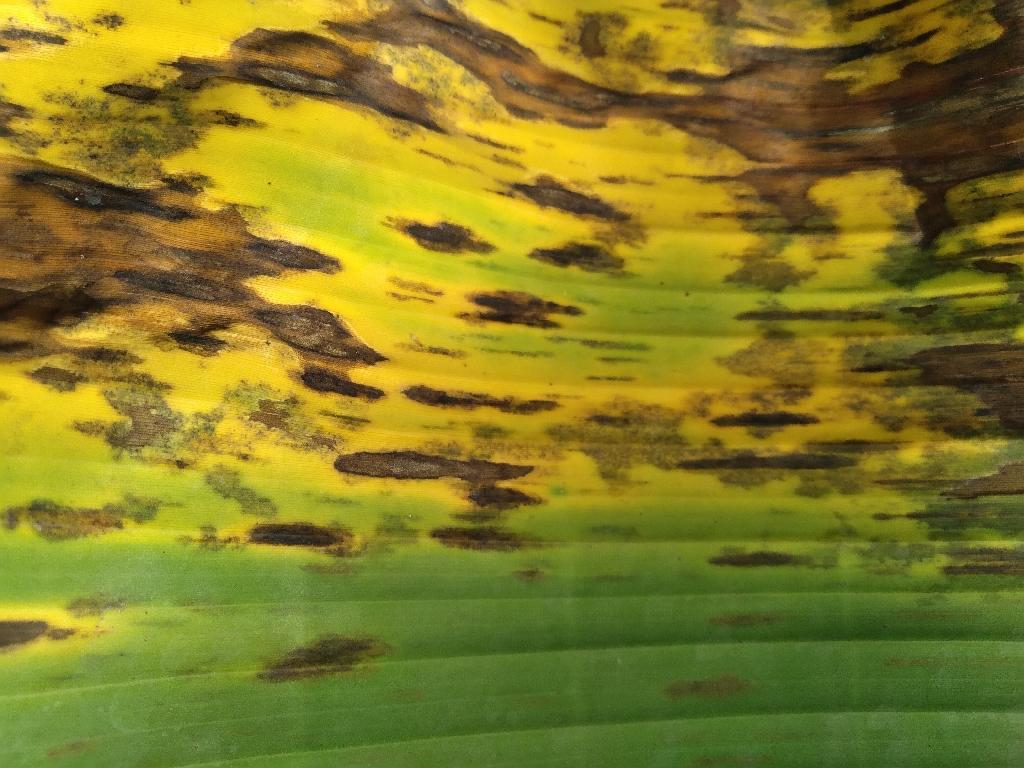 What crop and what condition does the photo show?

banana, black sigatoka
